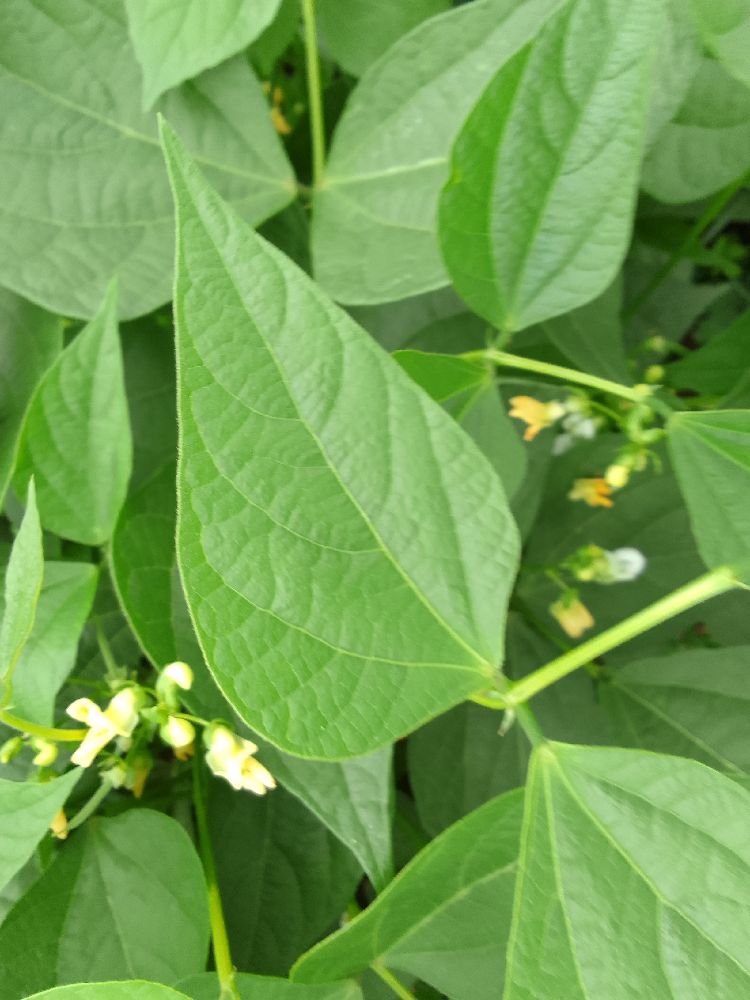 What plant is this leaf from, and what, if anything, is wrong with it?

common bean, healthy
